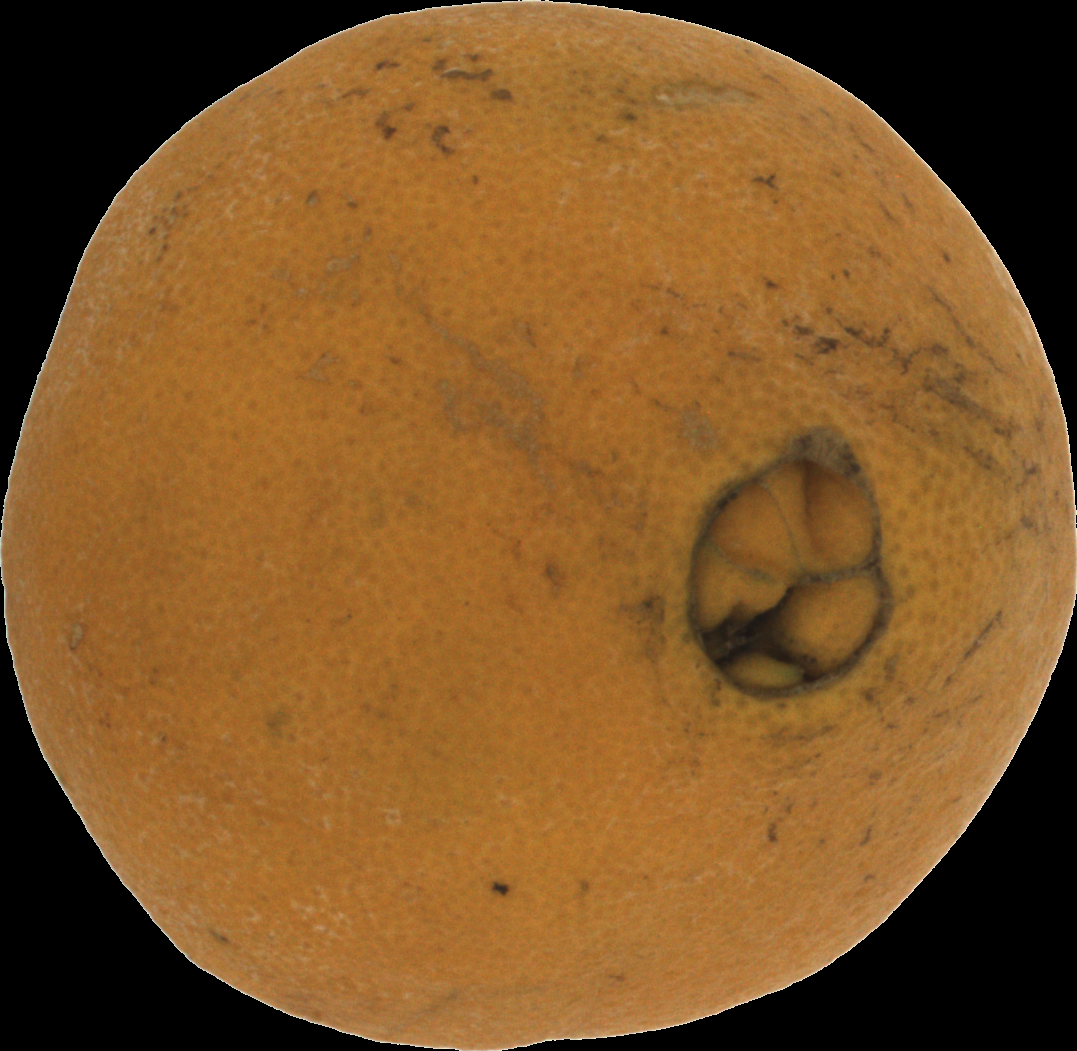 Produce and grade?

orange, bad
